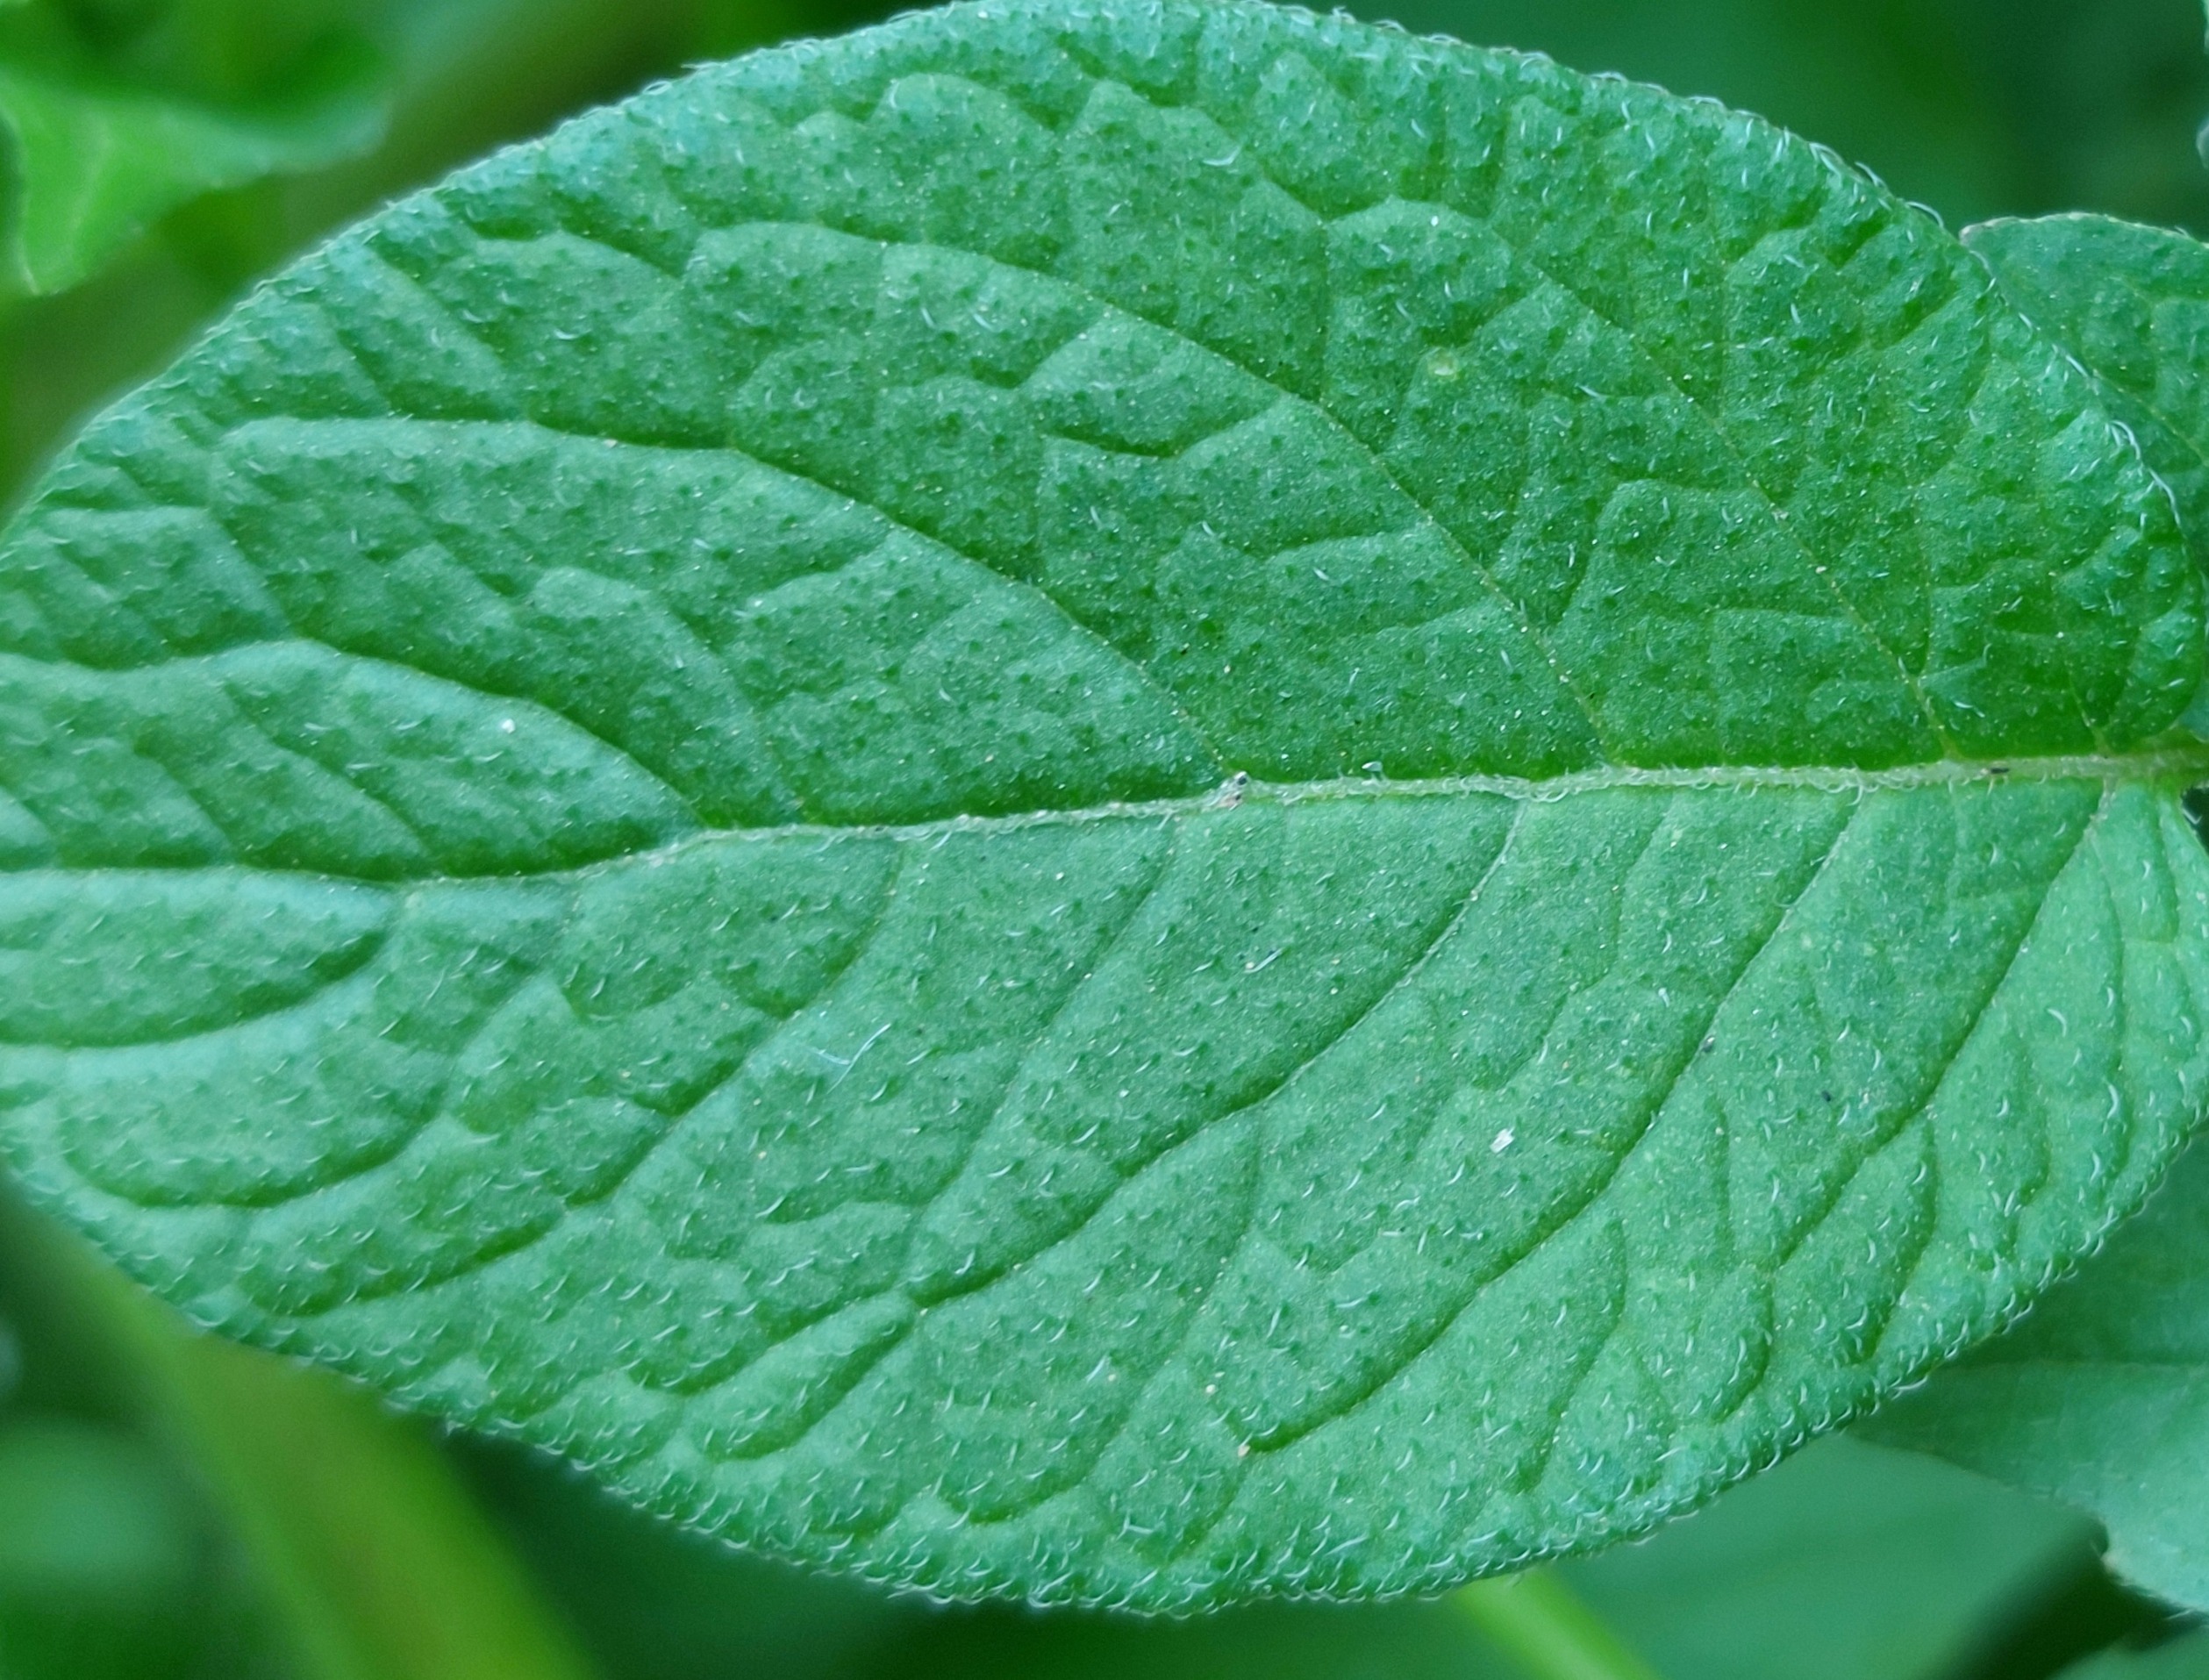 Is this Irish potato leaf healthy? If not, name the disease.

healthy
